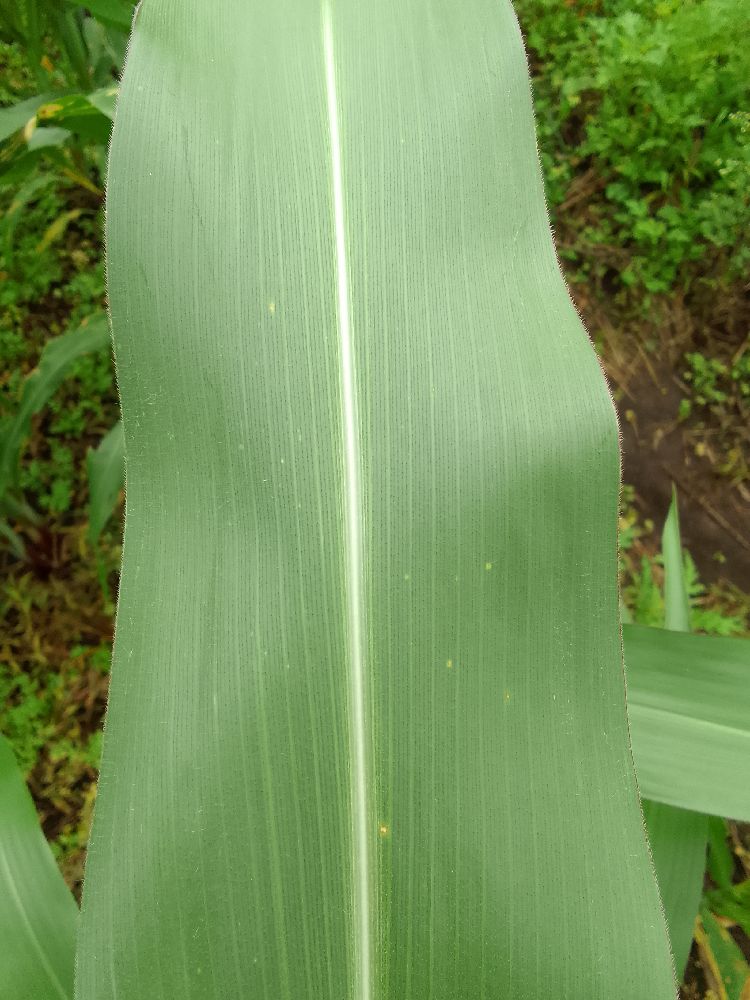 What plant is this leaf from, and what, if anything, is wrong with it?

maize, healthy
